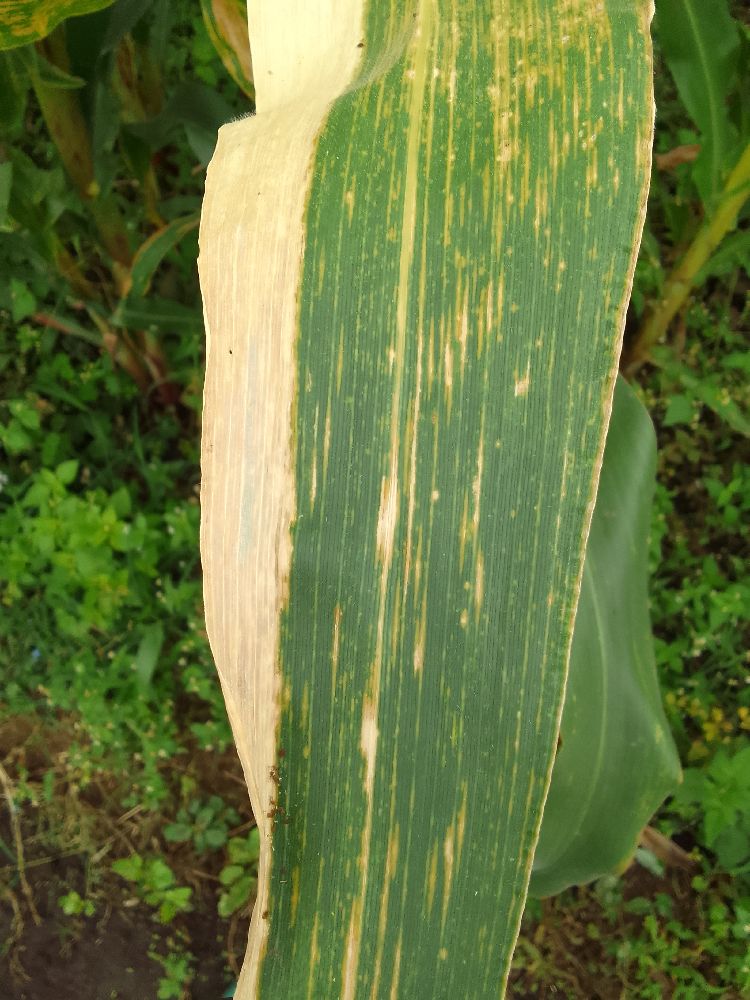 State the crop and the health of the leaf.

maize, maize lethal necrosis
